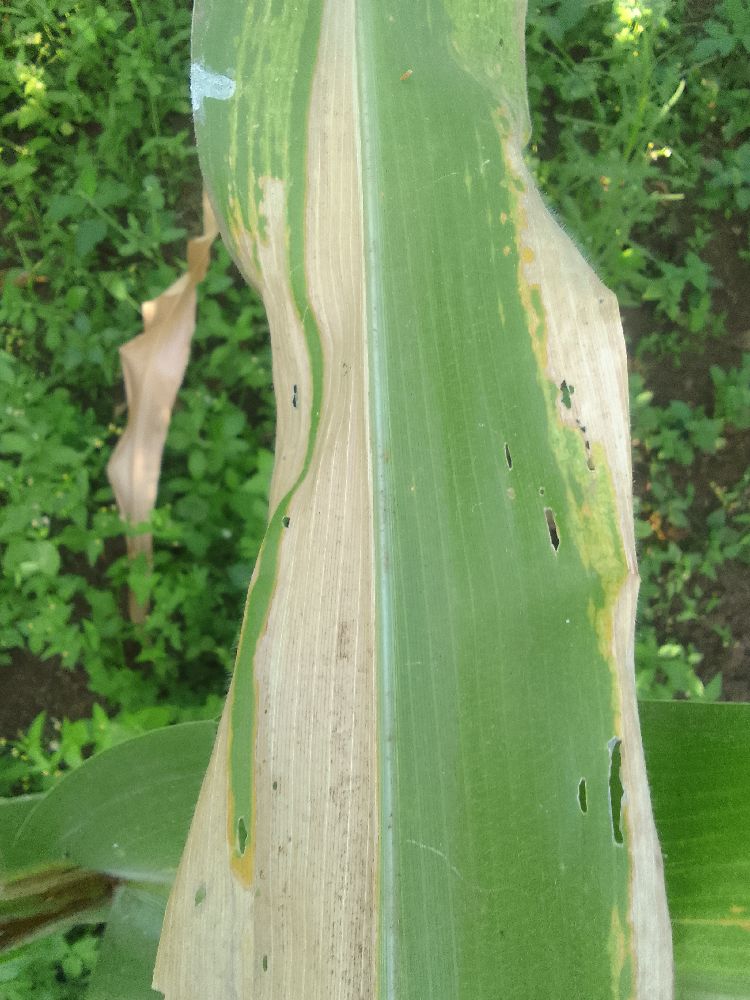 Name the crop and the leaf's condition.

maize, maize lethal necrosis
